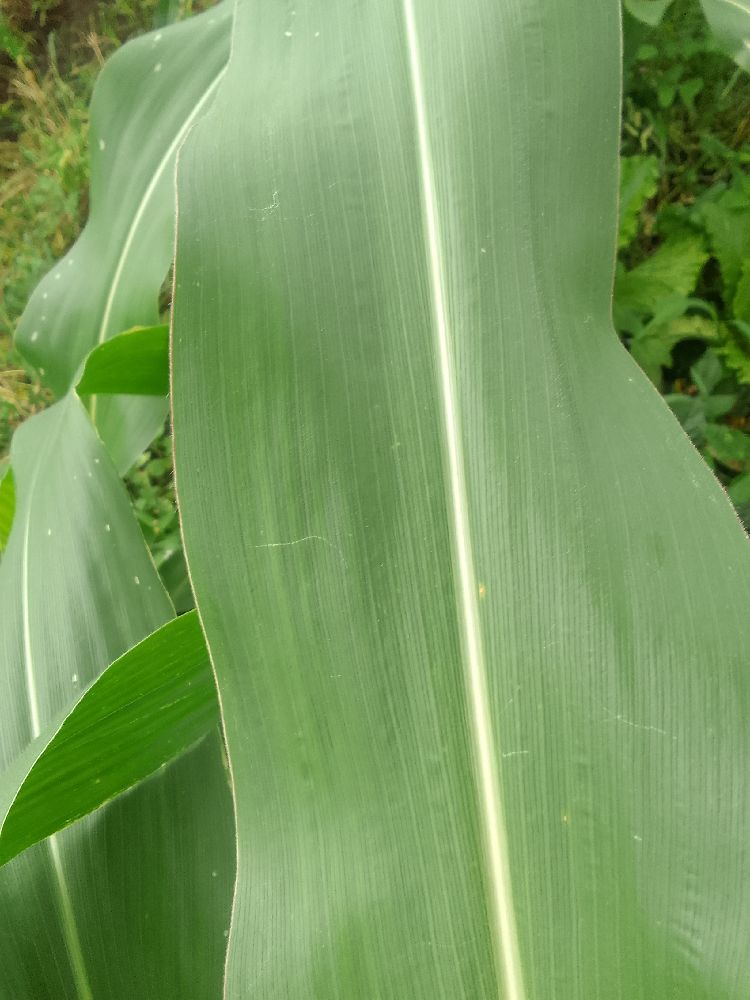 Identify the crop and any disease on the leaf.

maize, healthy
